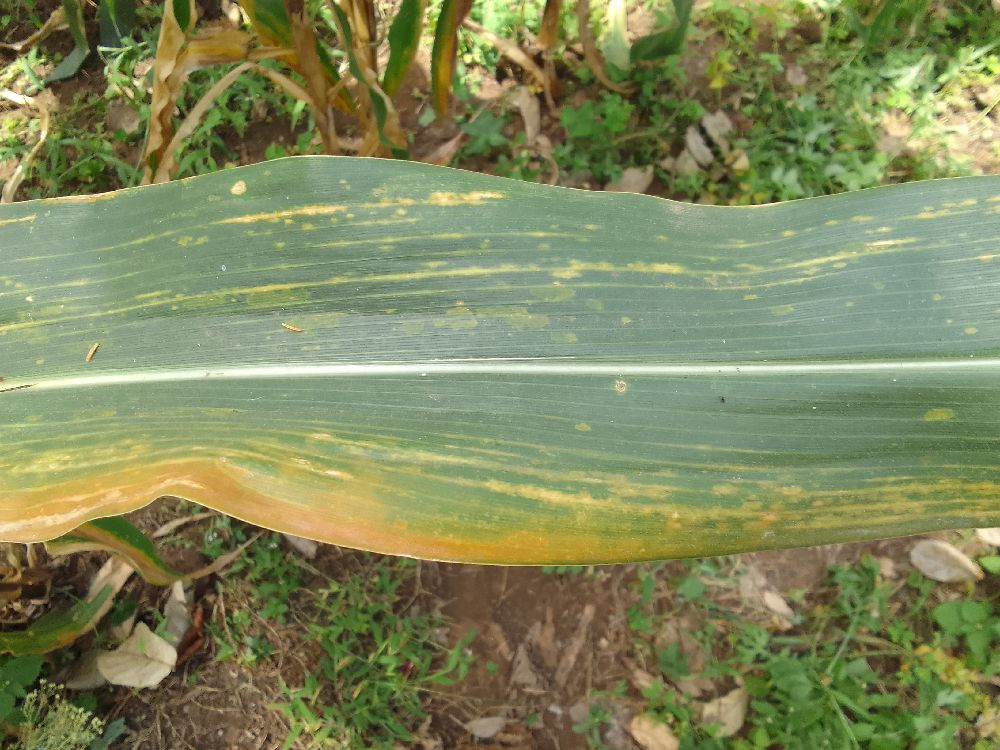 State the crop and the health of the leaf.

maize, maize lethal necrosis
